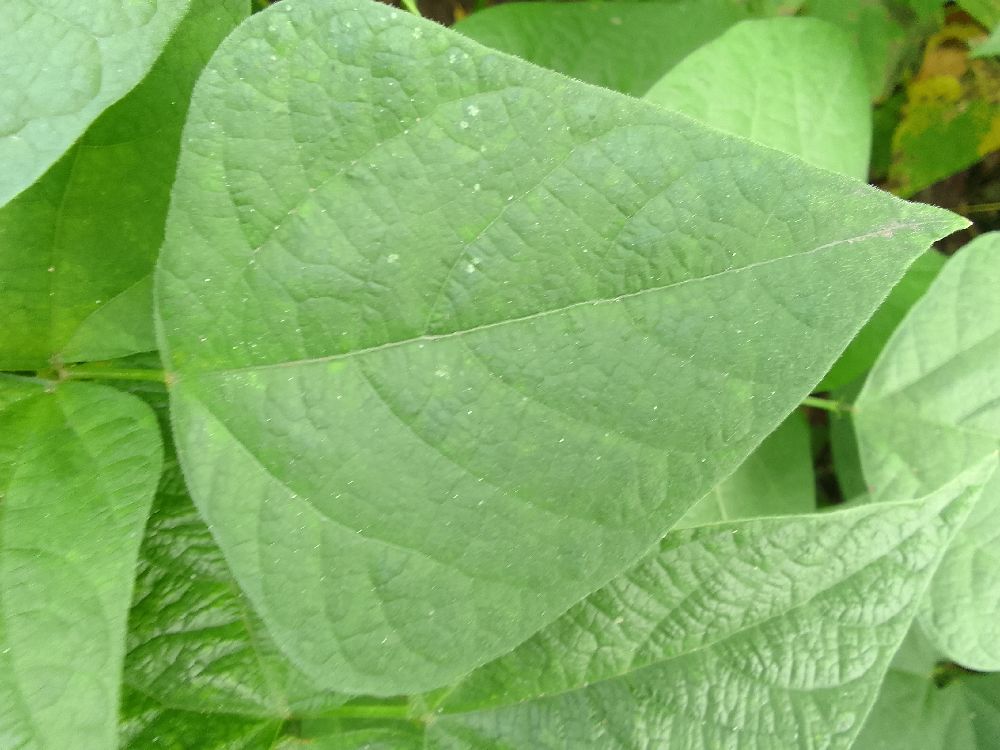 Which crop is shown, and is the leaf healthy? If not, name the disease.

common bean, healthy
